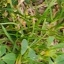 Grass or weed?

unstructured weed
